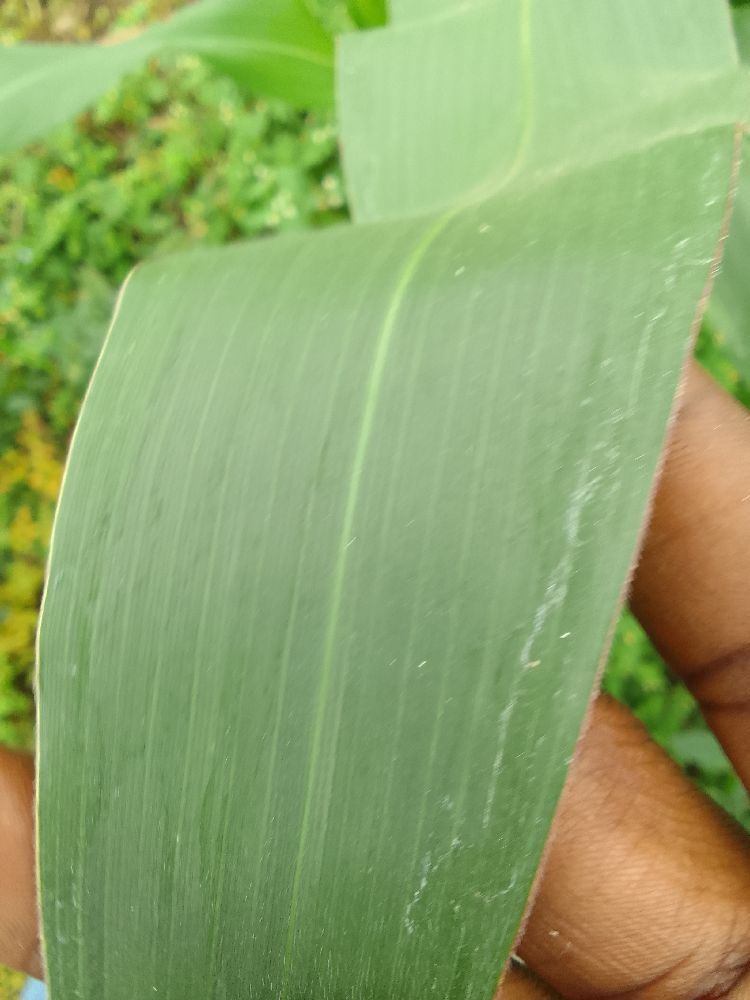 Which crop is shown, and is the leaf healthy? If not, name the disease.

maize, healthy
